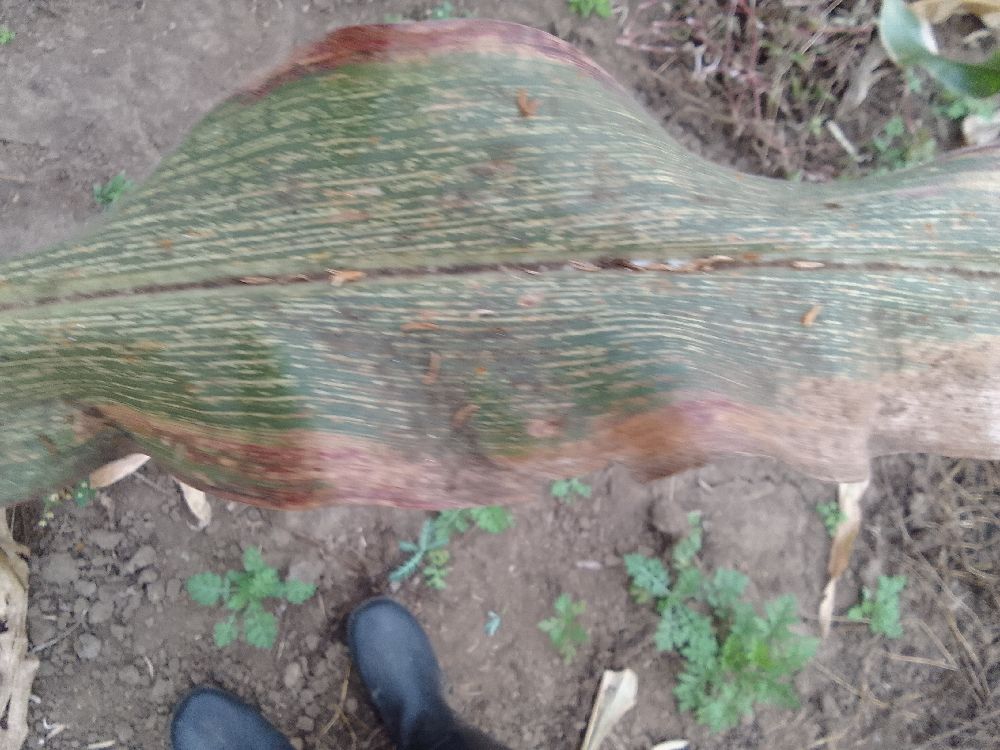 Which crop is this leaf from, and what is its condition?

maize, maize streak virus
